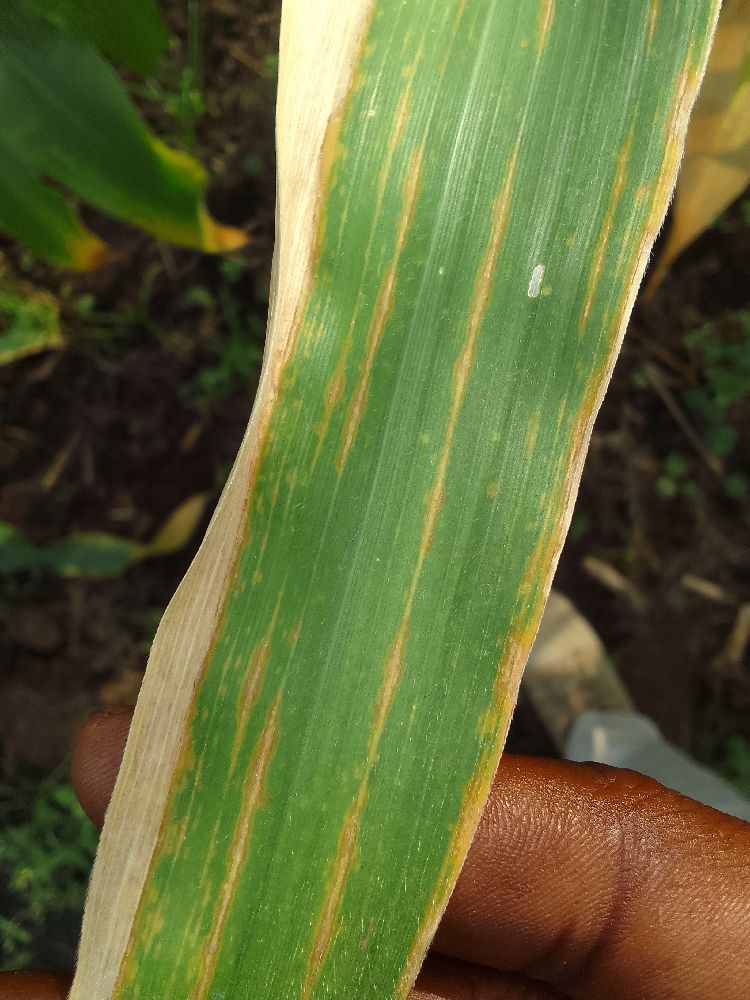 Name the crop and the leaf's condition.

maize, maize lethal necrosis
